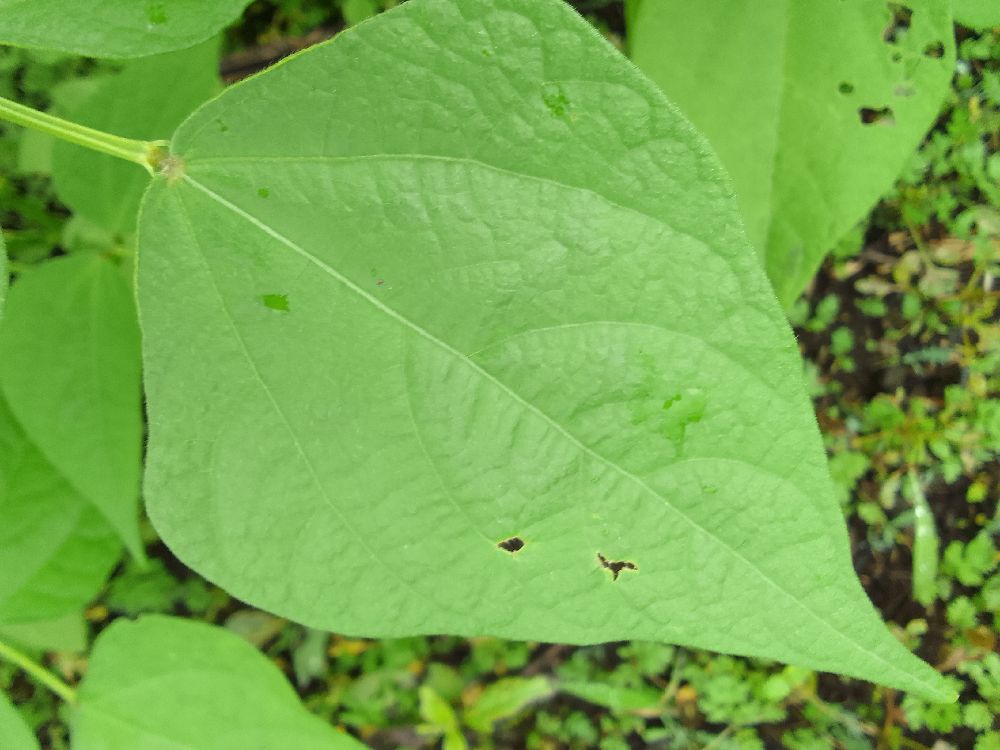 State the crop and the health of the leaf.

common bean, healthy
